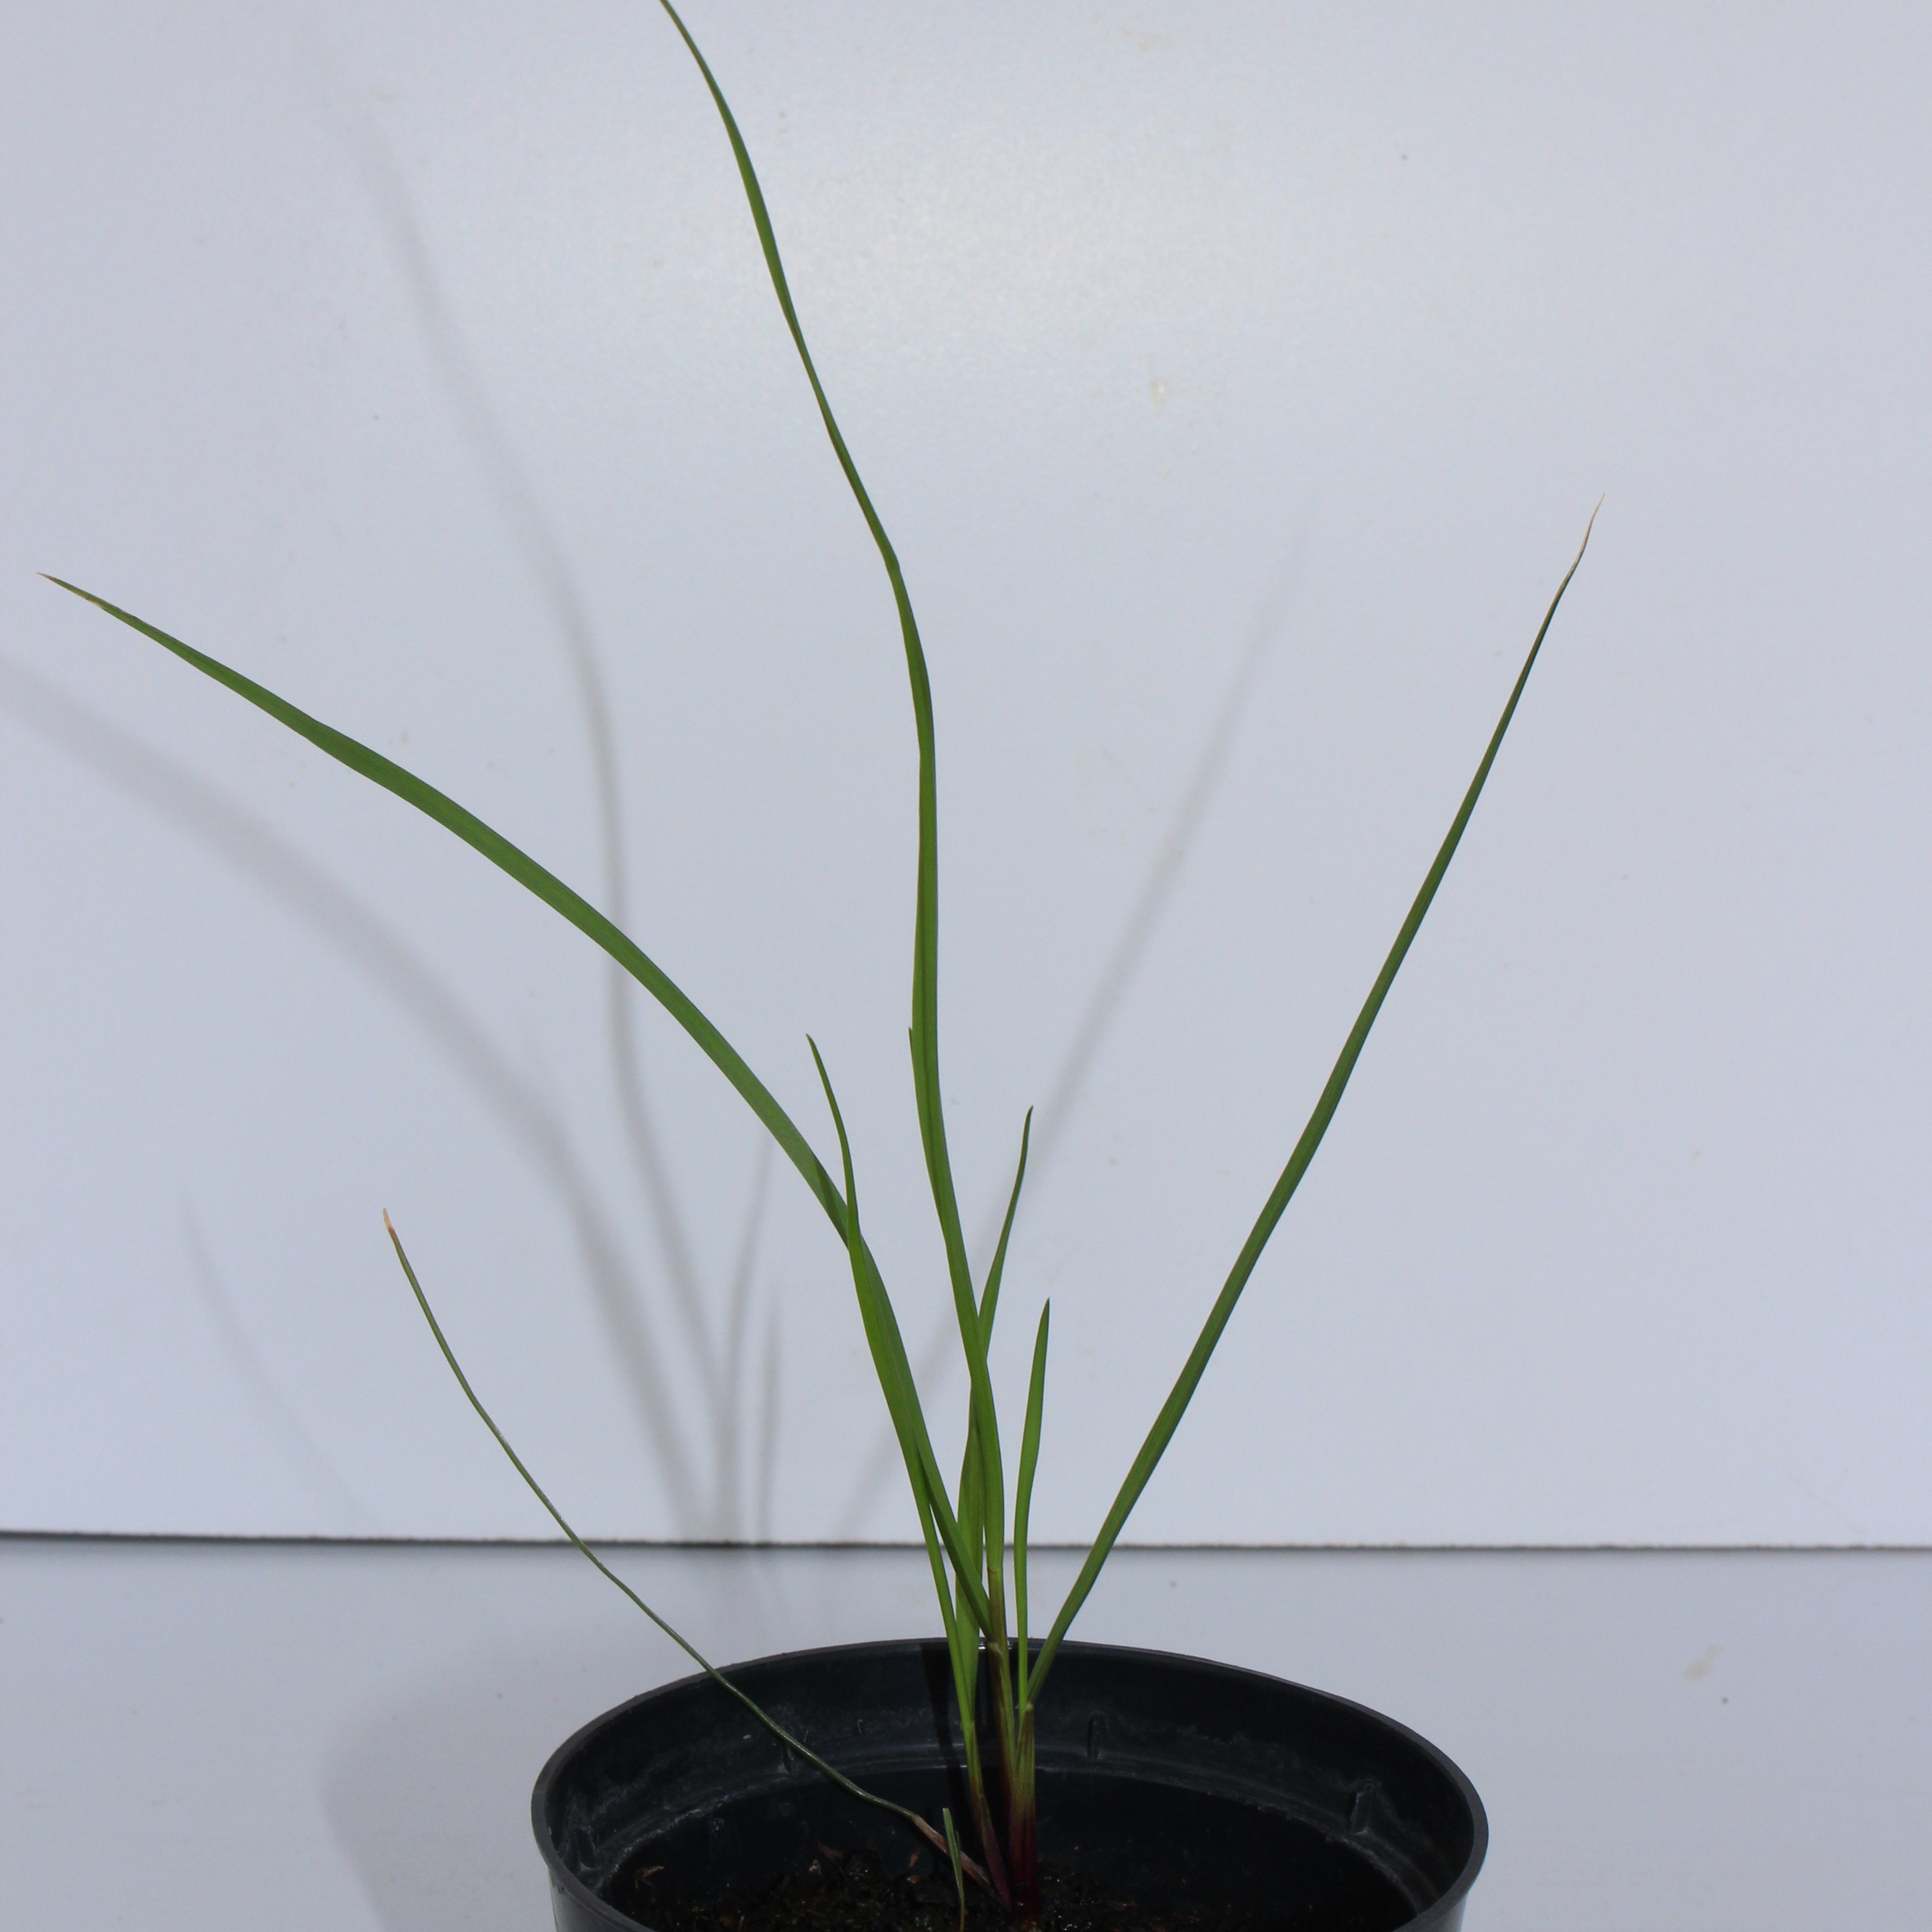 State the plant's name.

Lolium multiflorum
